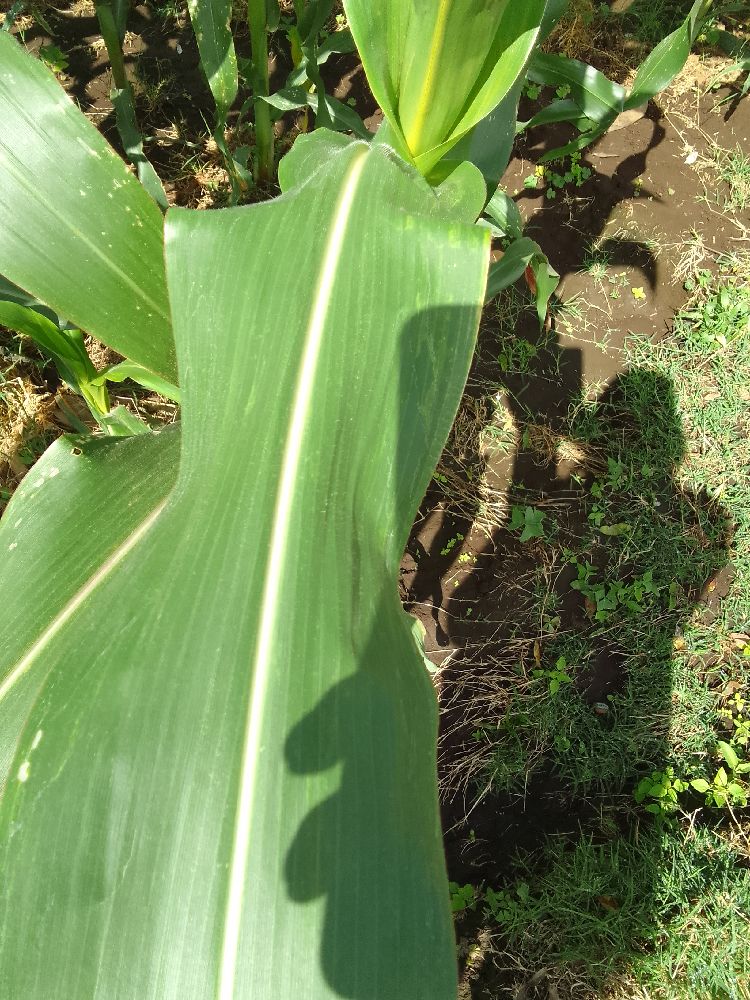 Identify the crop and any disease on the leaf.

maize, healthy
